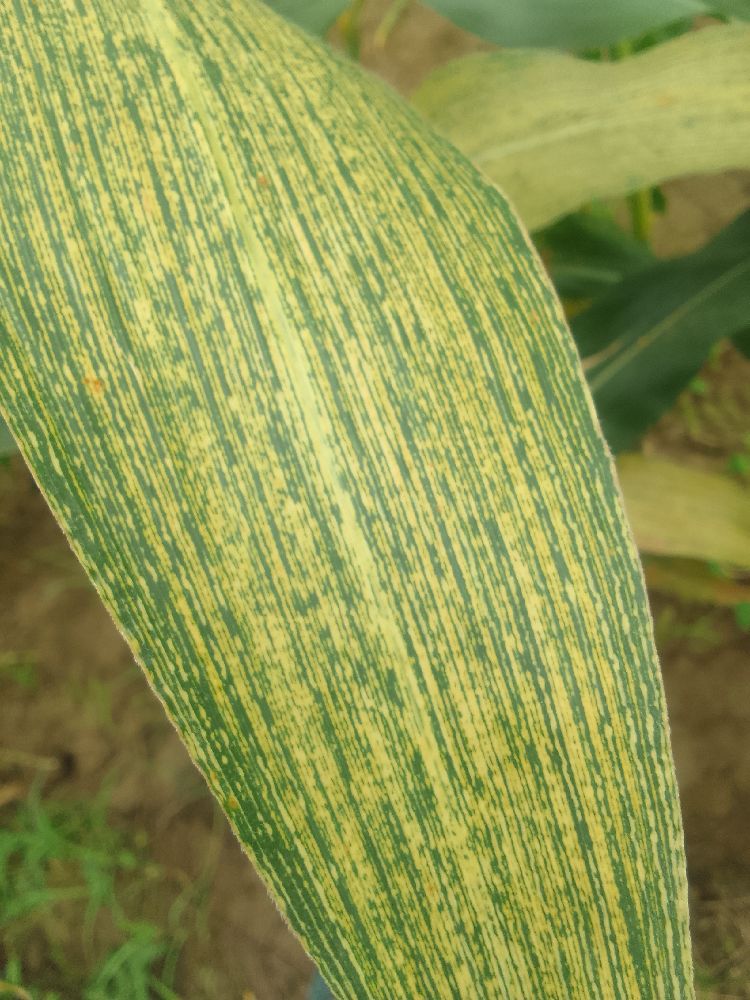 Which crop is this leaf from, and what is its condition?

maize, maize streak virus
